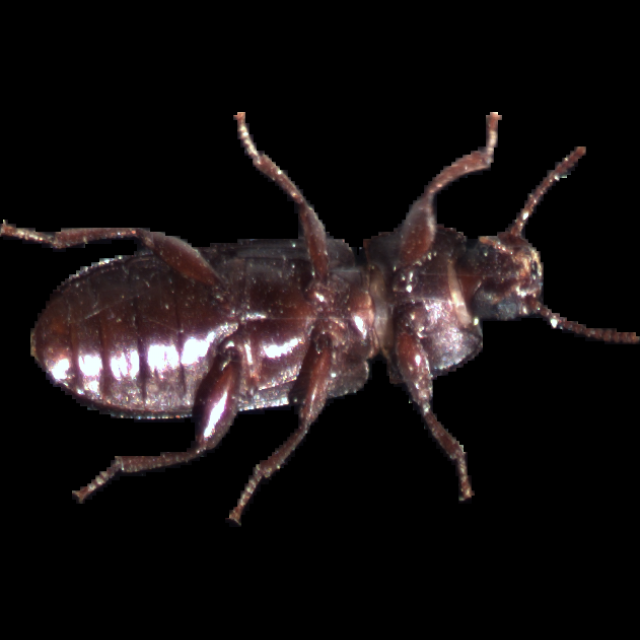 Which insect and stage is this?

mealworm beetle
